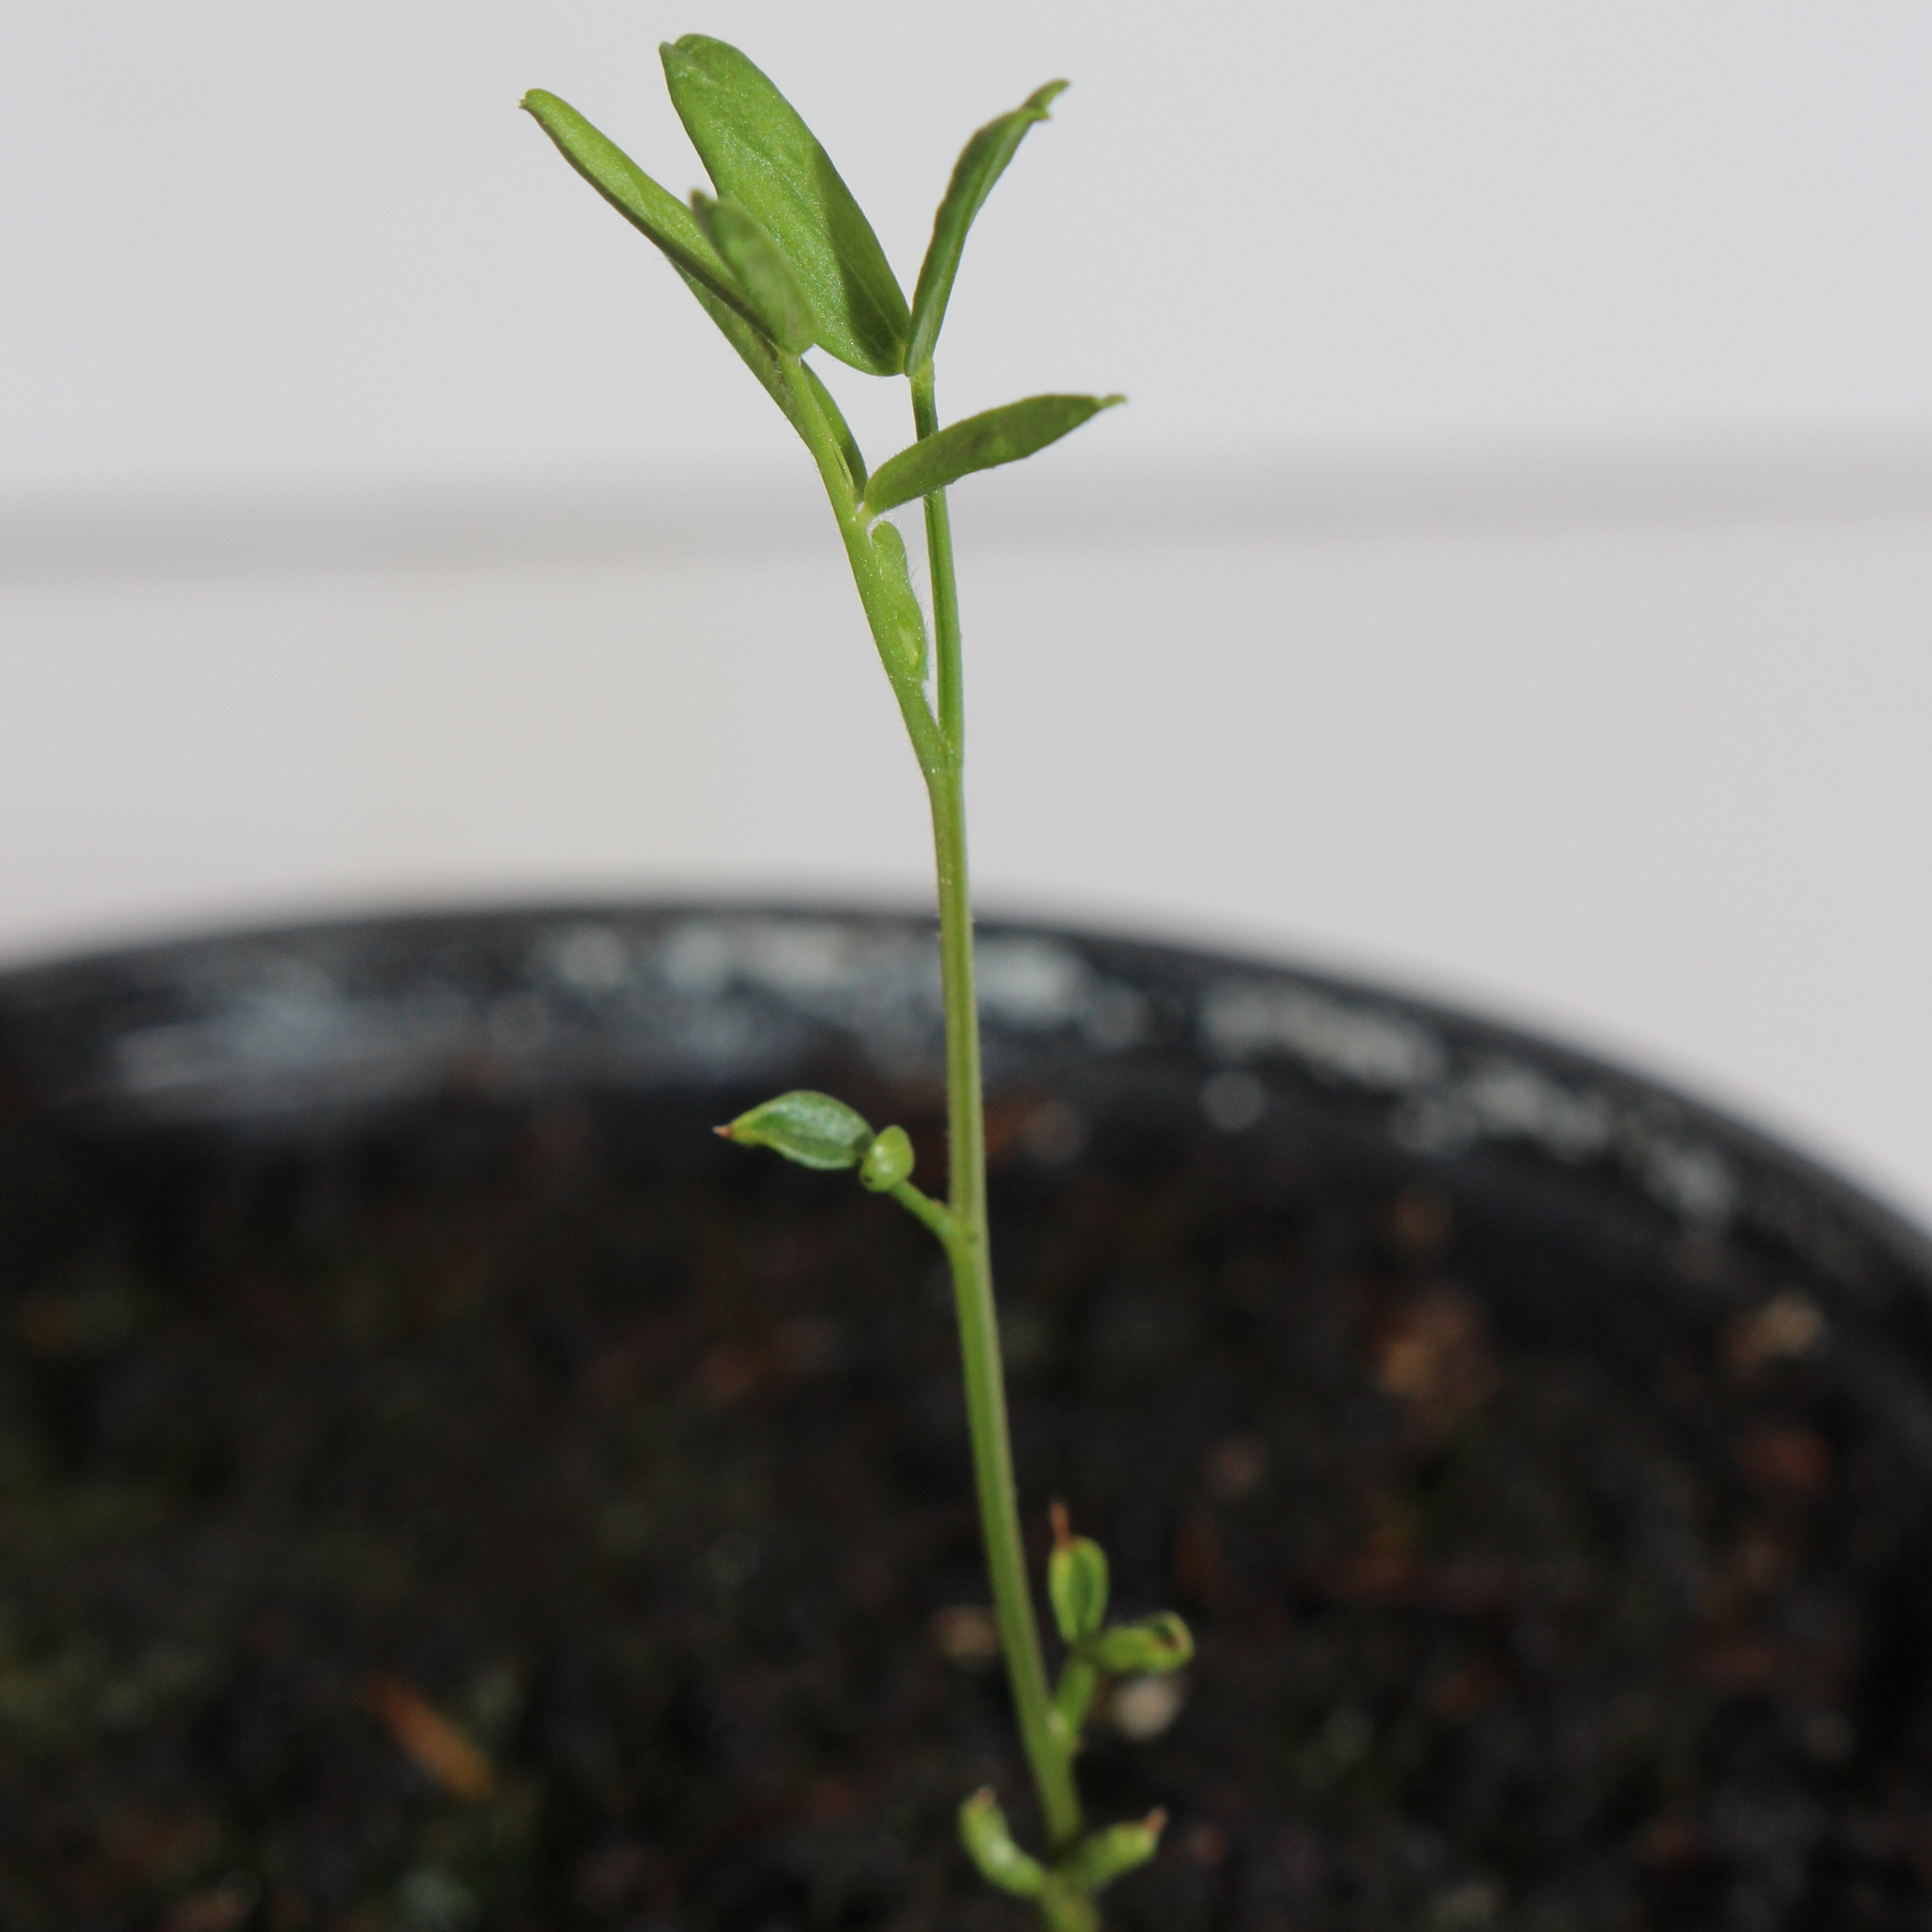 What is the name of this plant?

Vicia sativa
